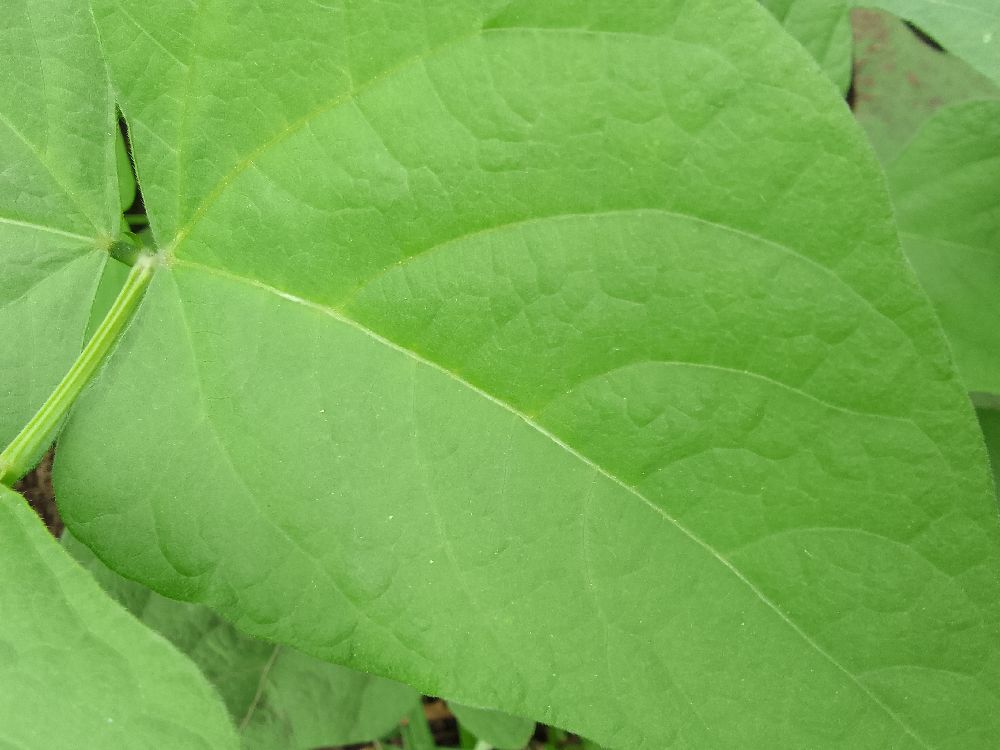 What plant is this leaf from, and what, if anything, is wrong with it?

common bean, healthy
